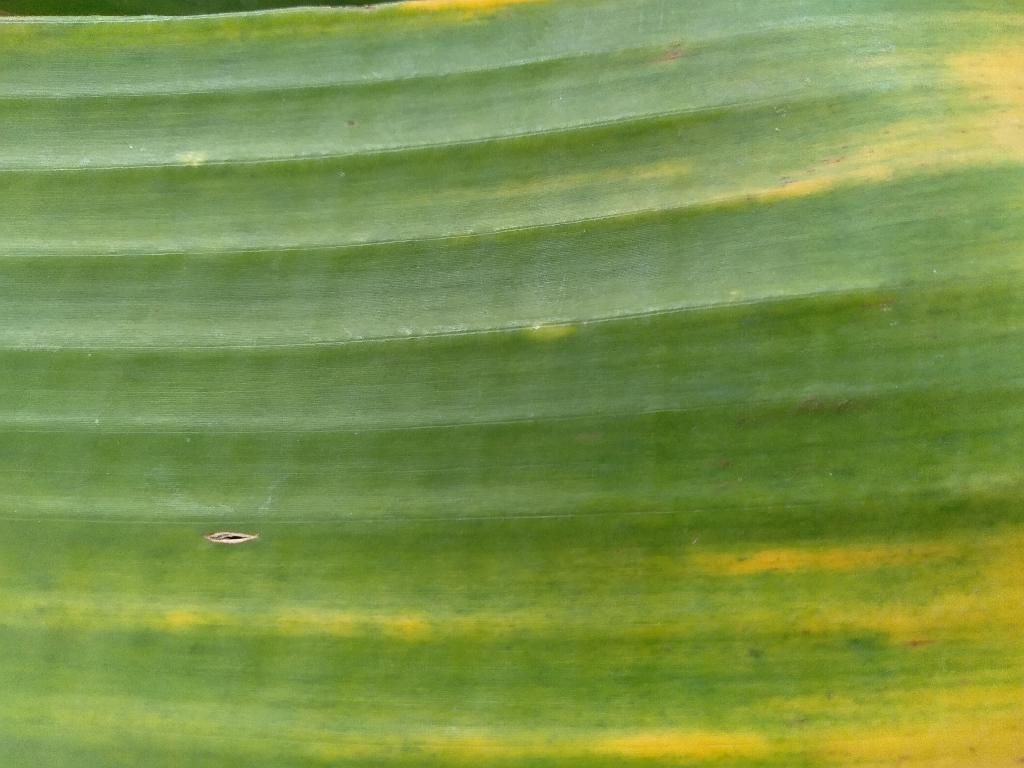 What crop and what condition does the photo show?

banana, fusarium wilt race 1
